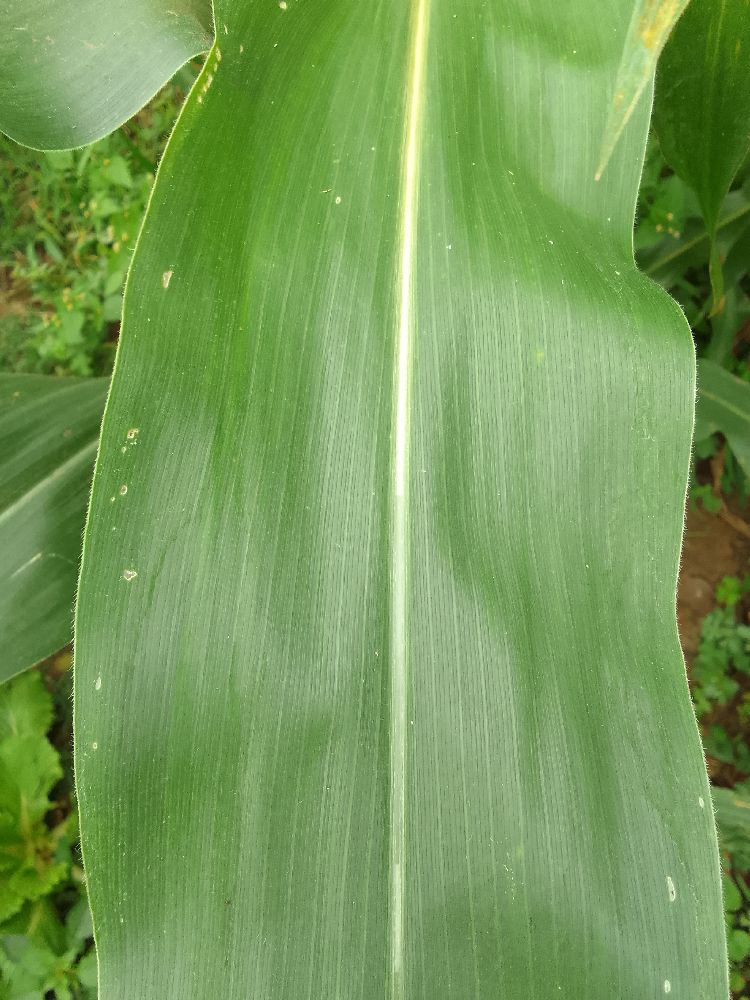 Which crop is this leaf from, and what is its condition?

maize, healthy
